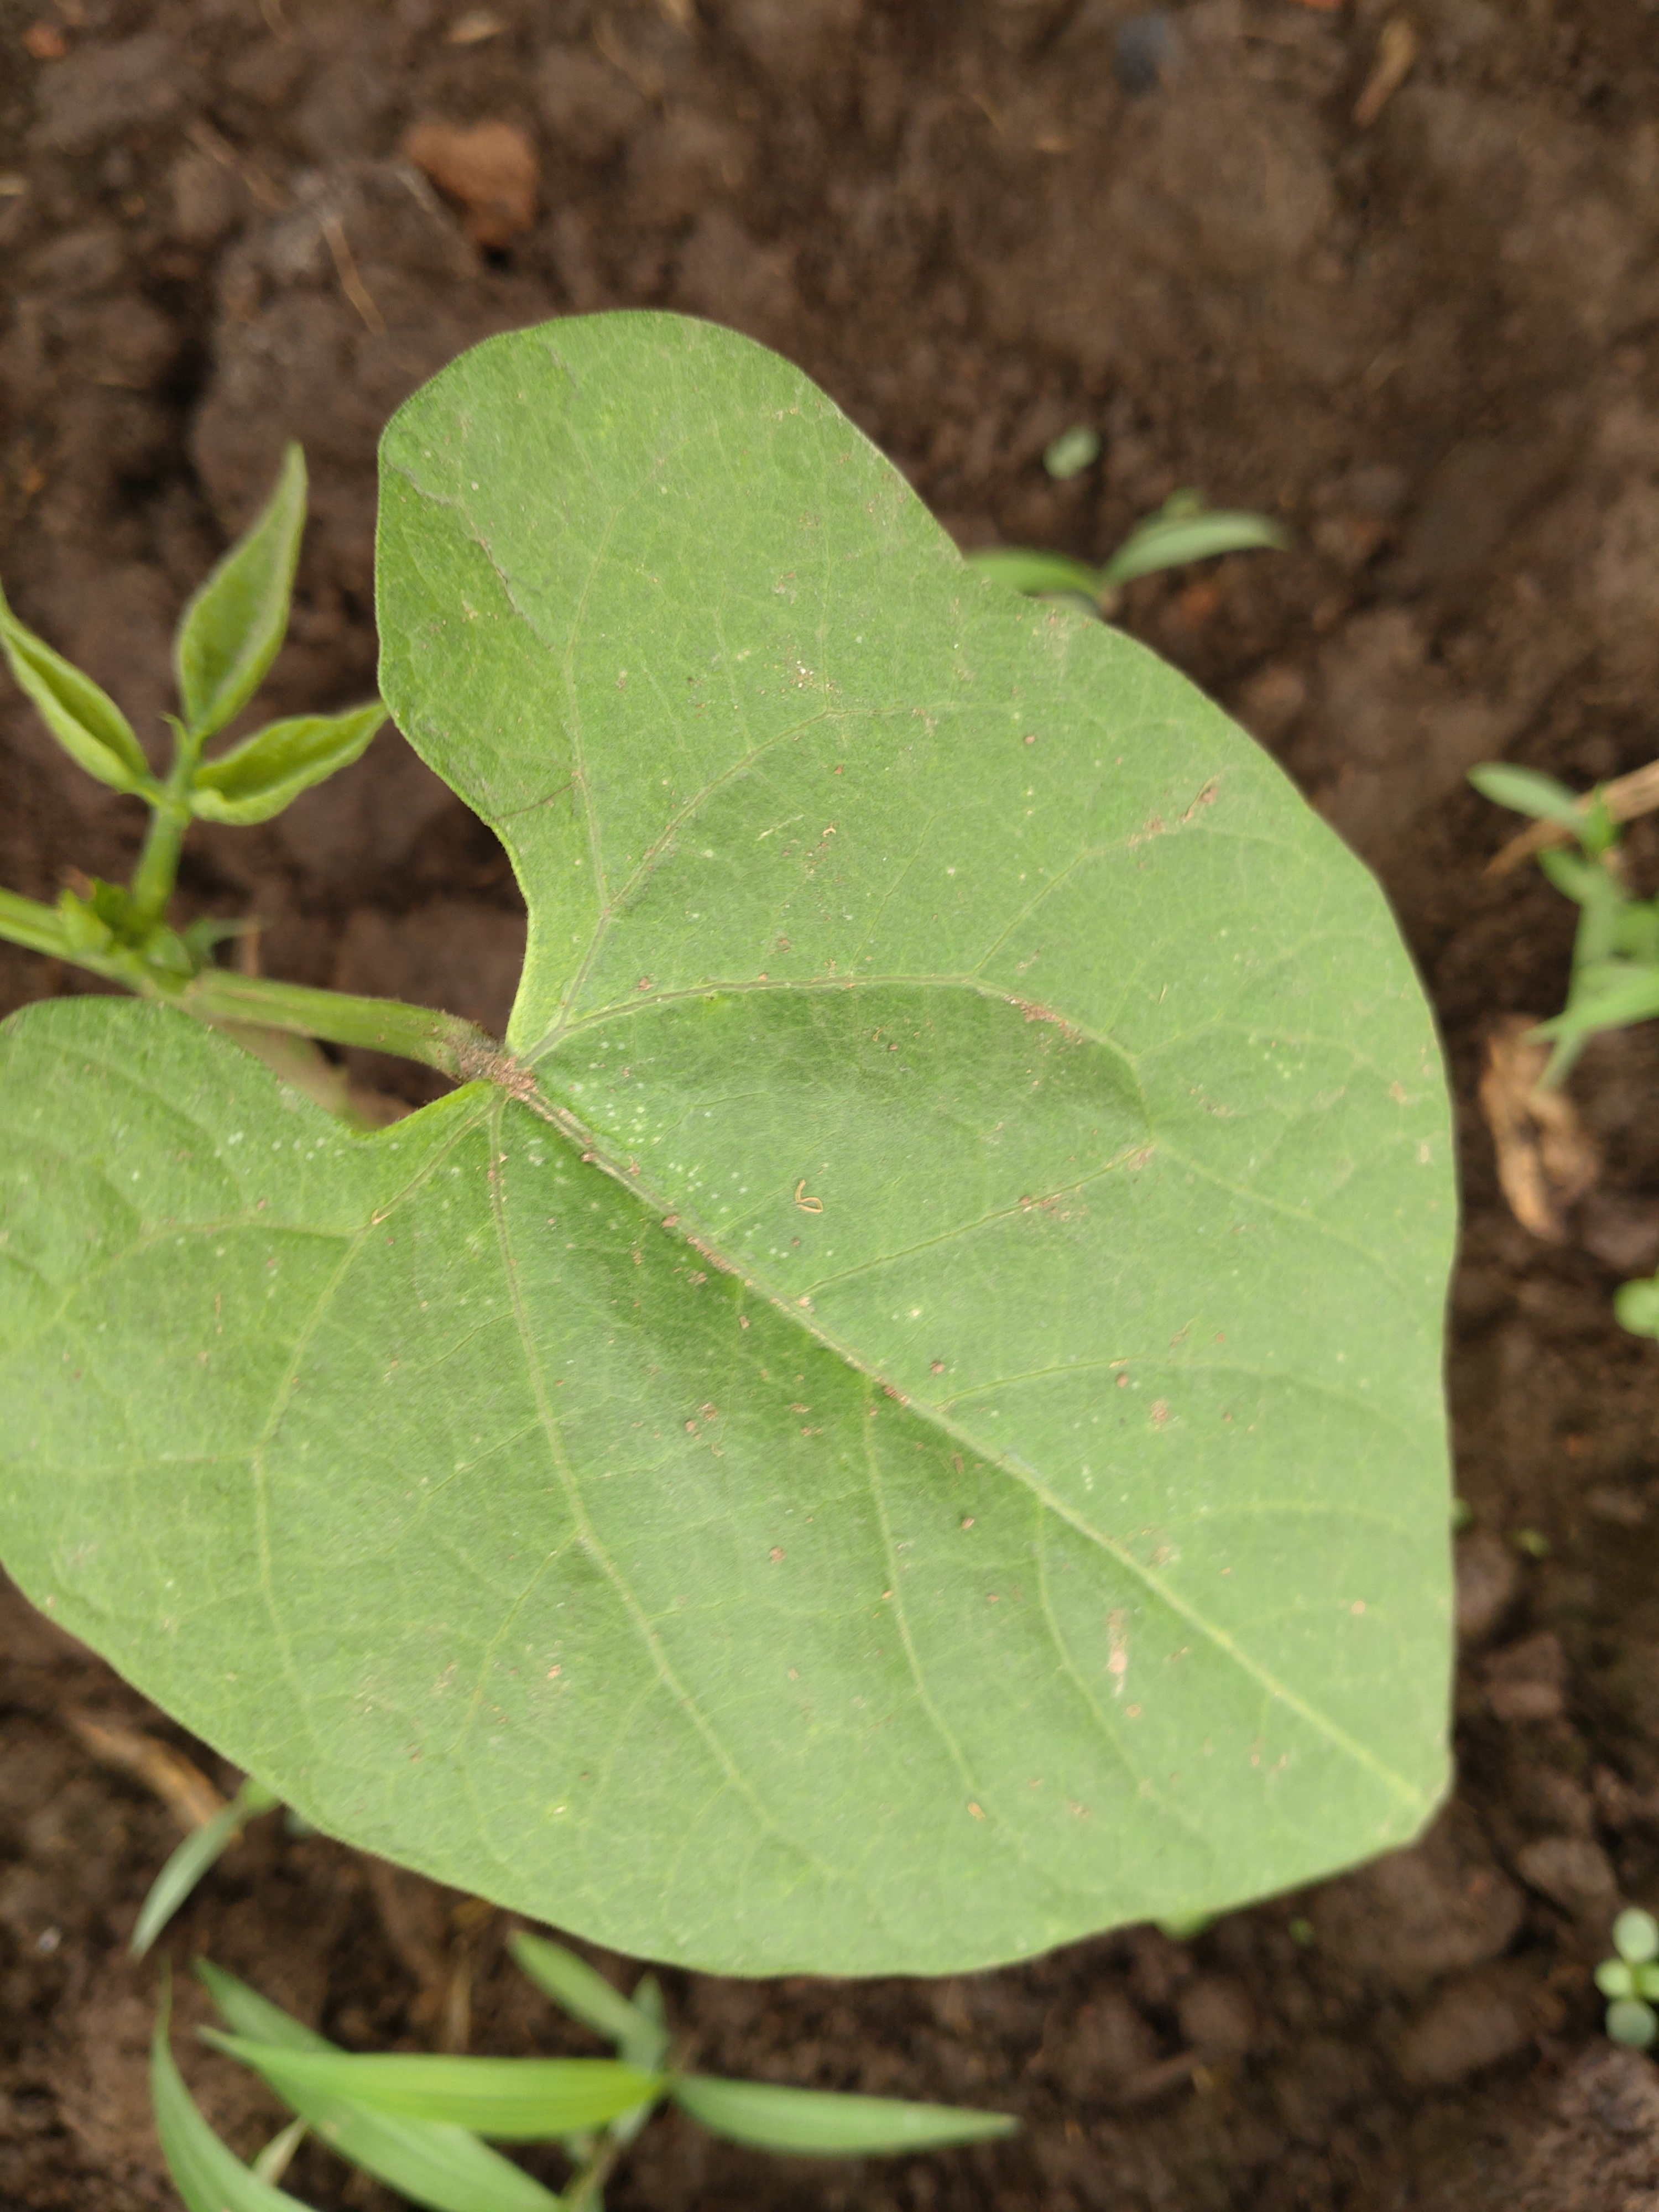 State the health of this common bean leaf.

healthy
